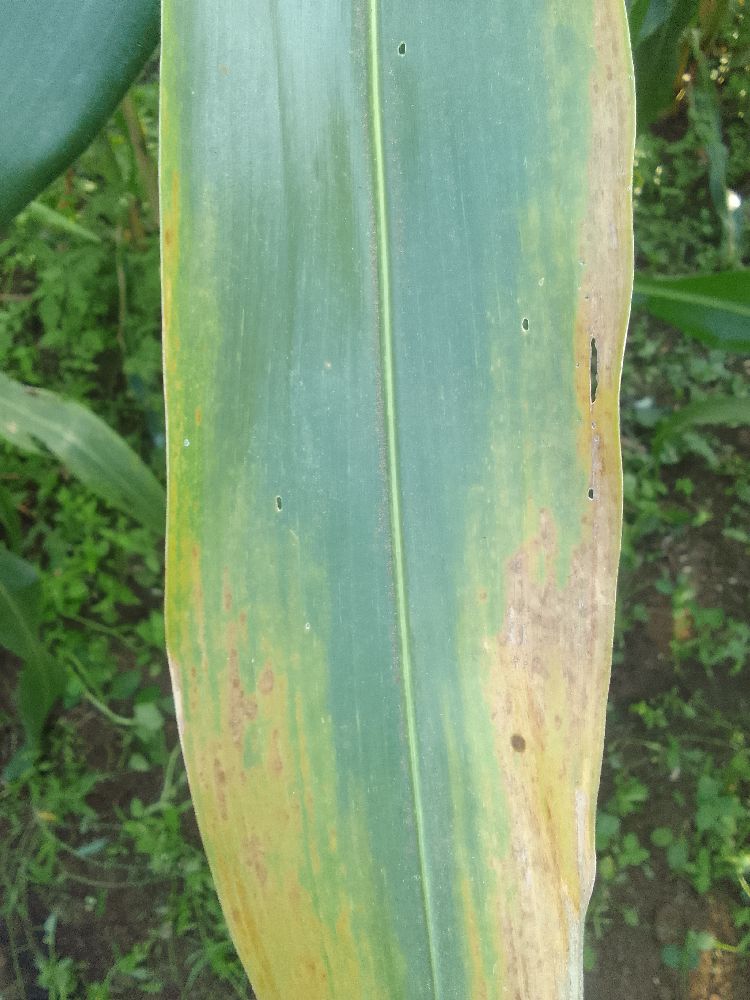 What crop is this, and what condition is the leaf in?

maize, maize lethal necrosis
